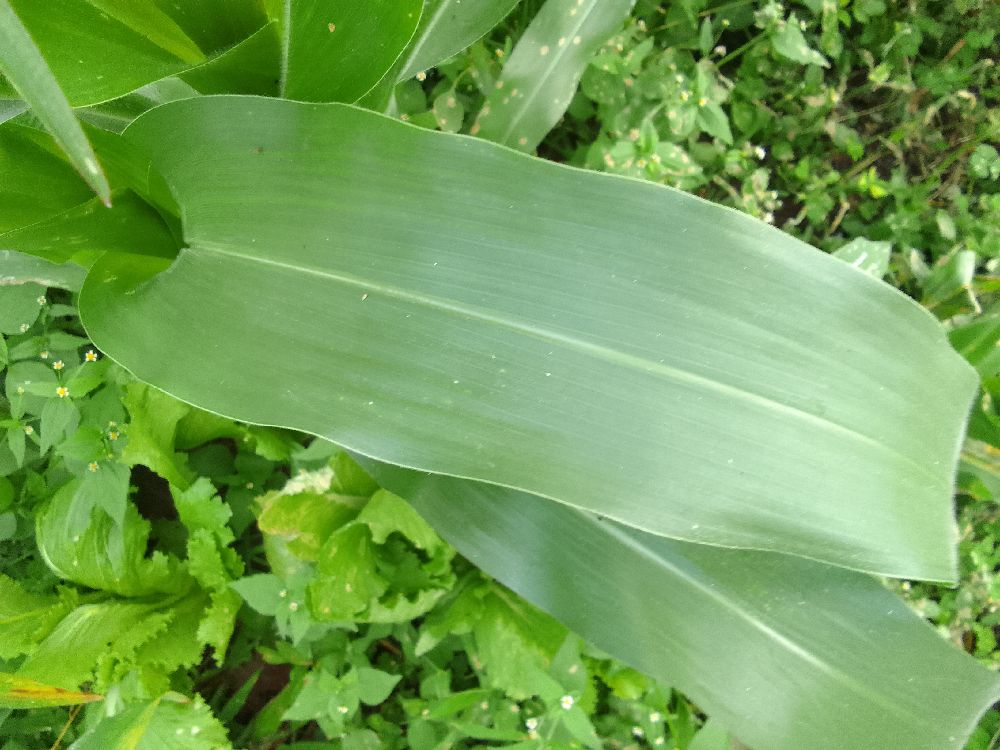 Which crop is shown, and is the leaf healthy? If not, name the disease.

maize, healthy
